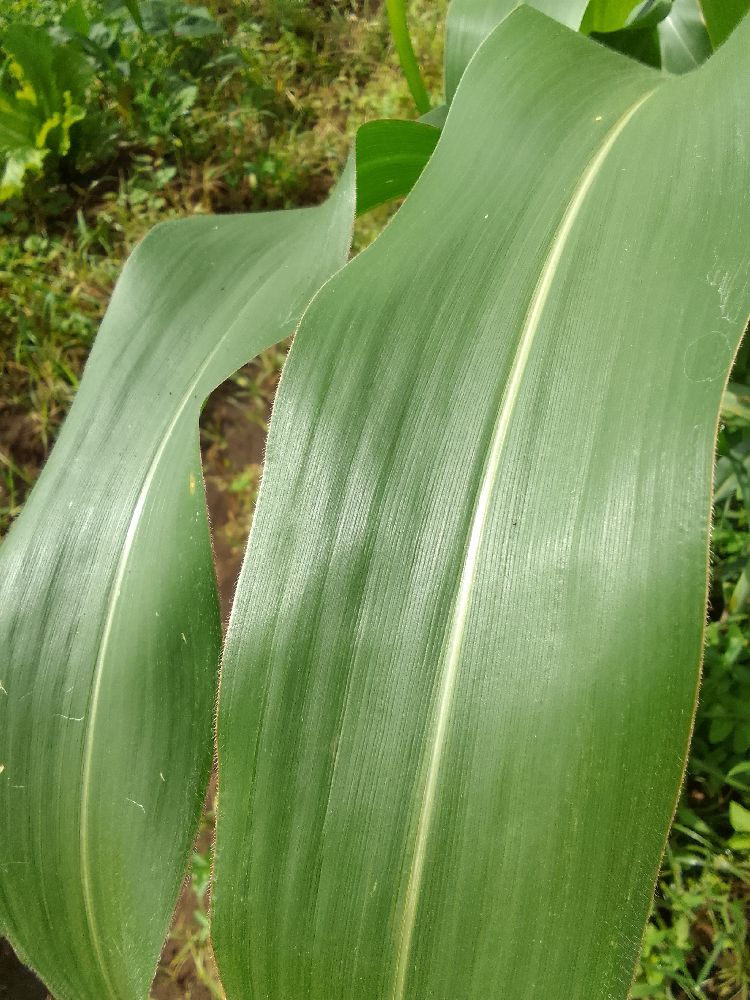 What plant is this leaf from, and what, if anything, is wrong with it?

maize, healthy
